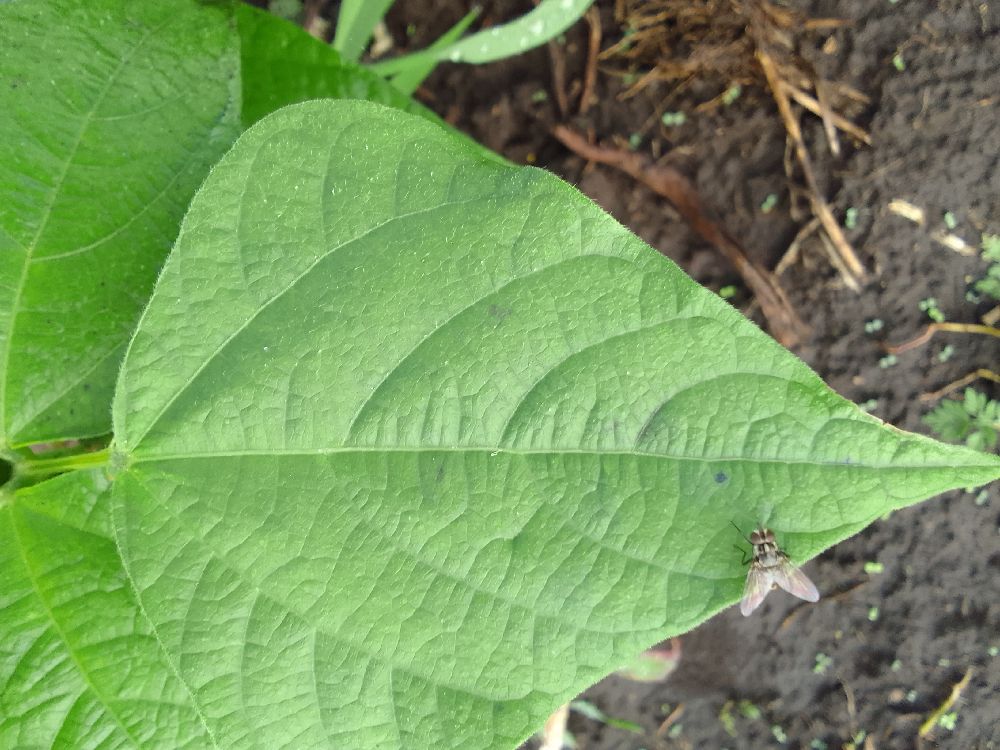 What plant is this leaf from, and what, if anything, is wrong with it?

common bean, healthy
